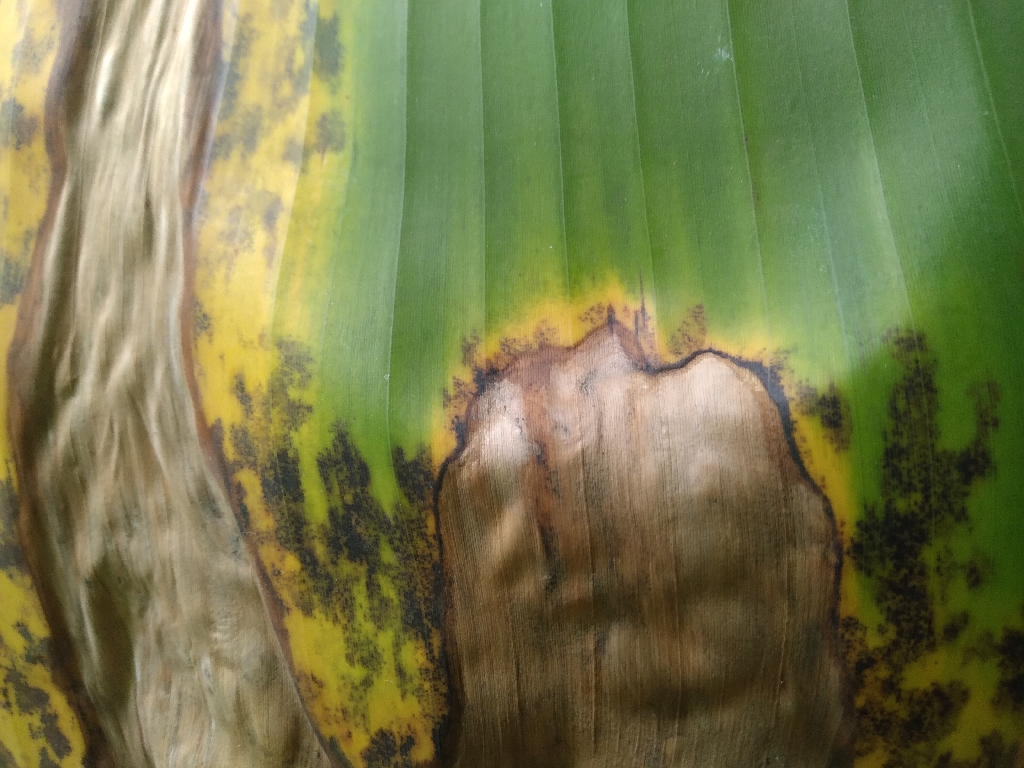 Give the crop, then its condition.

banana, black sigatoka
